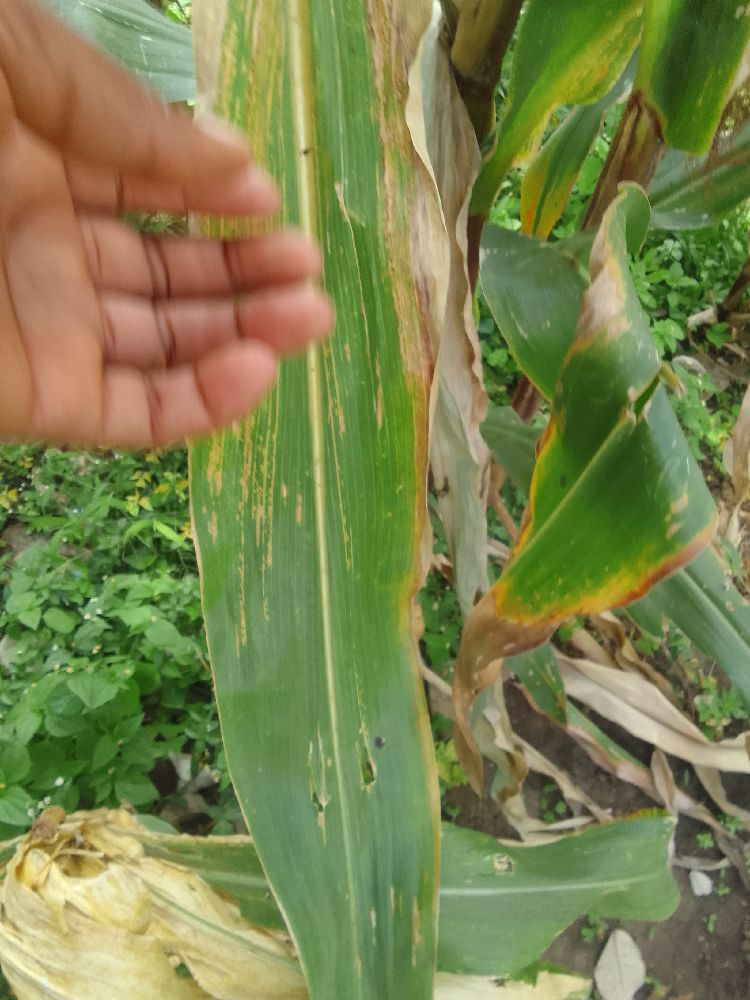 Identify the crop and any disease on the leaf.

maize, maize lethal necrosis
